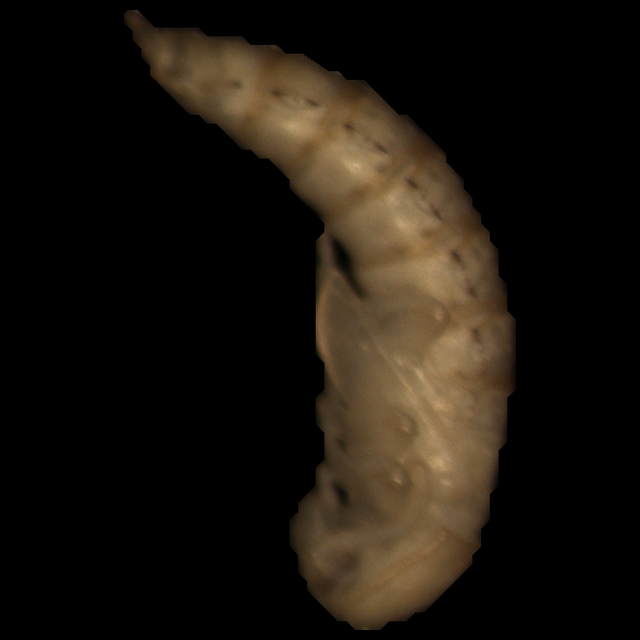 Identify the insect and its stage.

mealworm pupa
